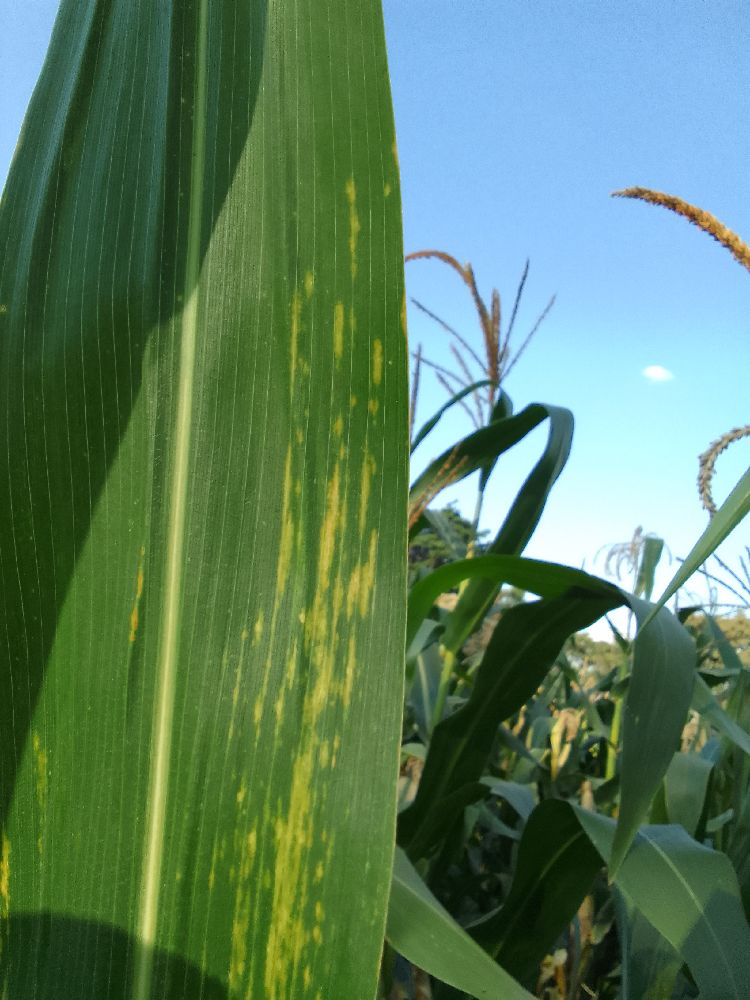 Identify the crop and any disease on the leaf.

maize, maize lethal necrosis
